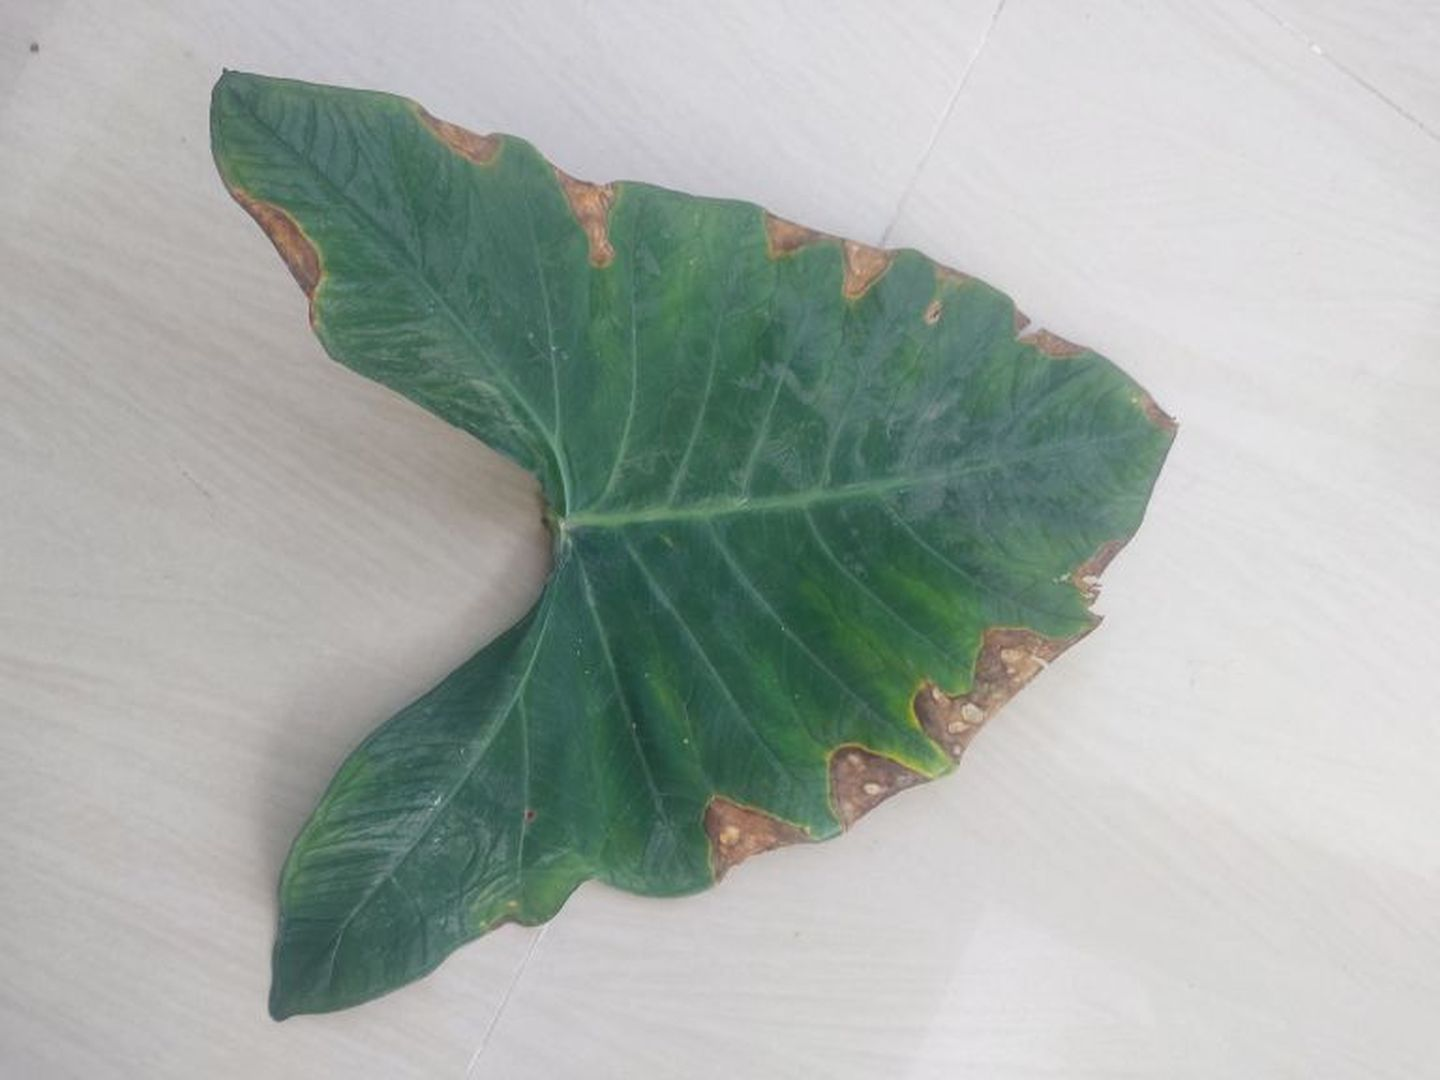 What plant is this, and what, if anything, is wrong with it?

taro, leaf blight
